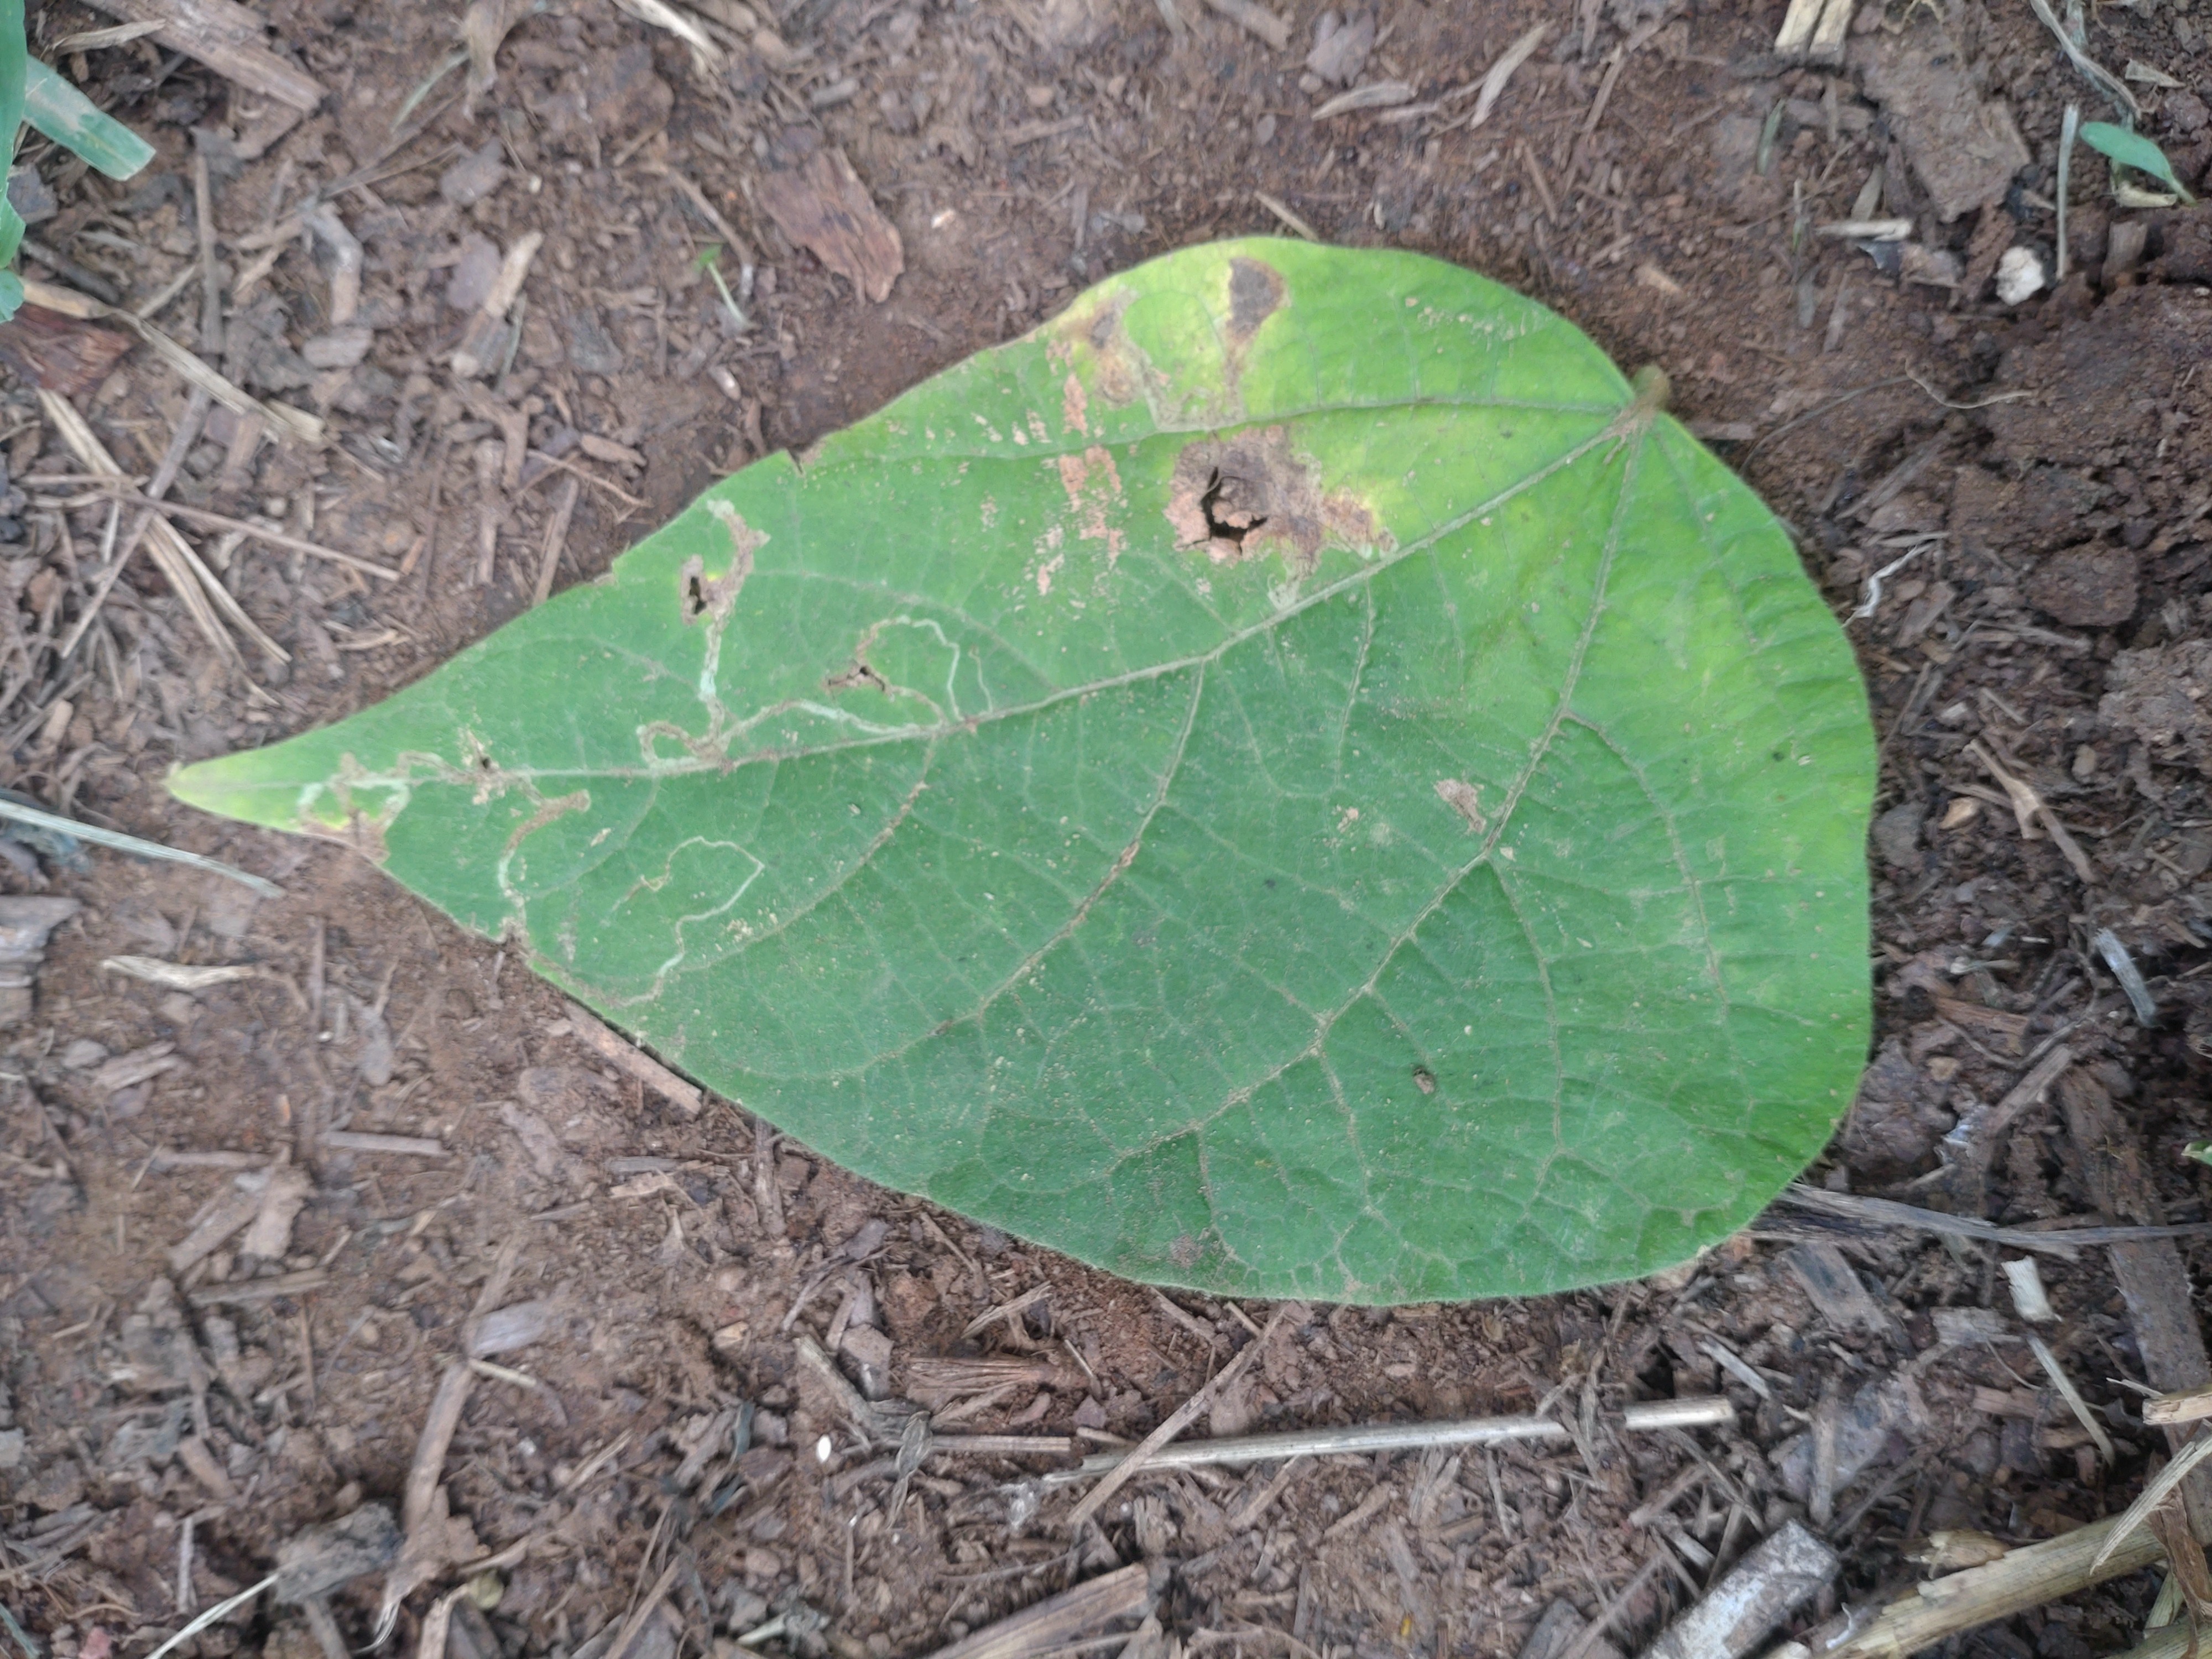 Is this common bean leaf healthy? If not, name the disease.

anthracnose
